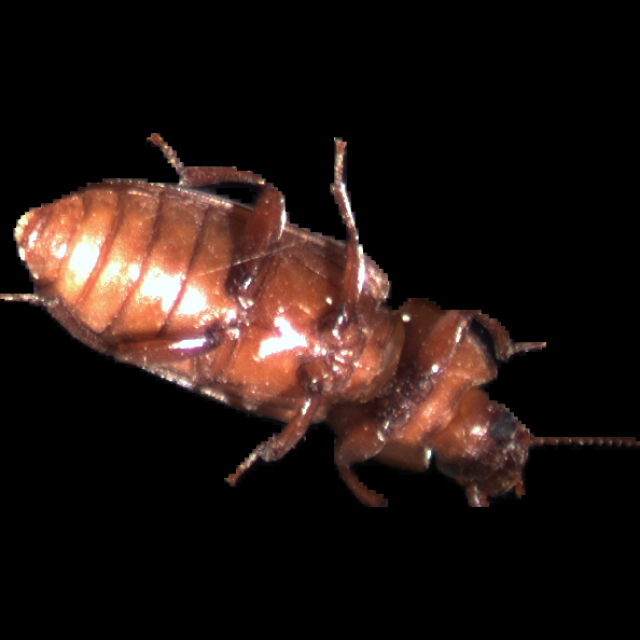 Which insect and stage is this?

mealworm beetle
